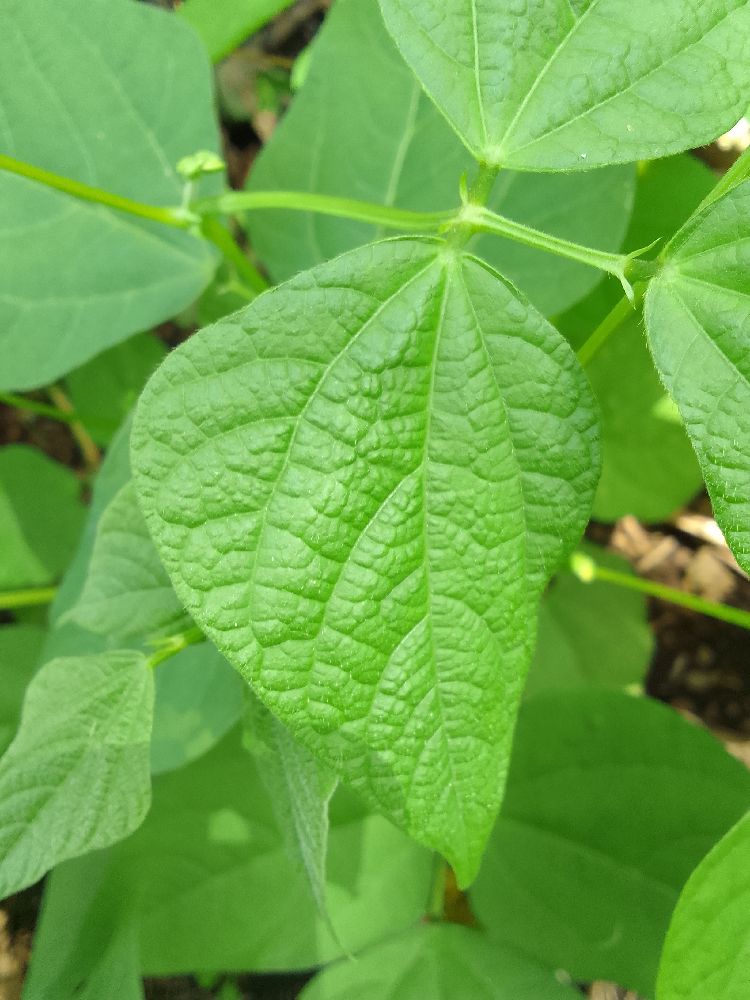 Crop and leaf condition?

common bean, healthy
